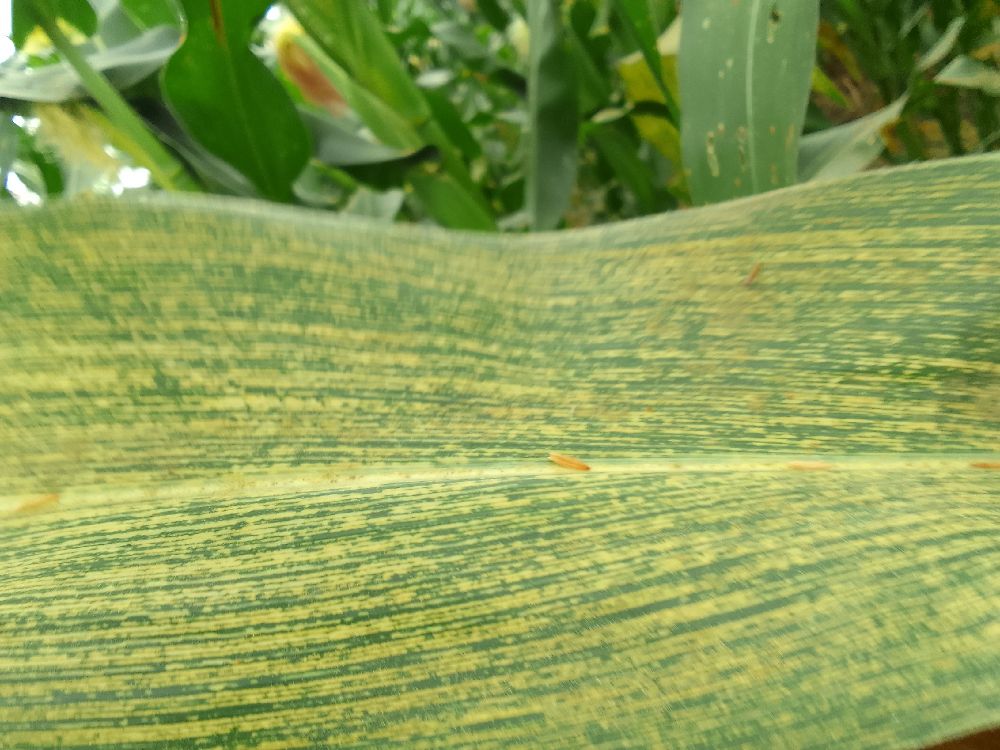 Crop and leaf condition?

maize, maize streak virus
